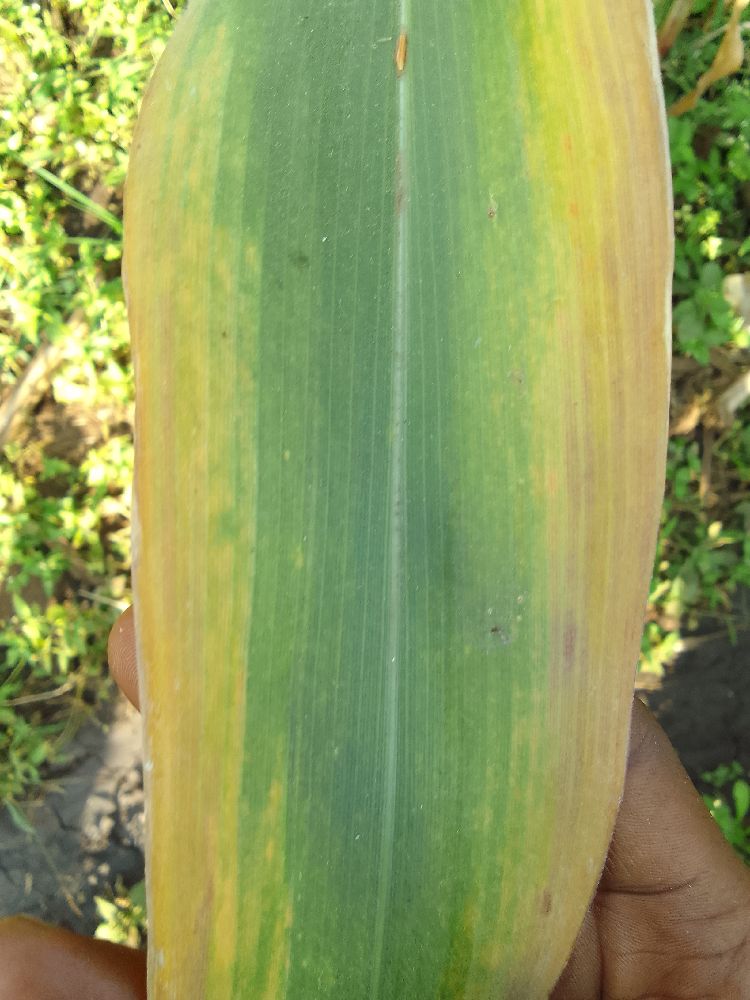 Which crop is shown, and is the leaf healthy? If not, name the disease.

maize, maize lethal necrosis
